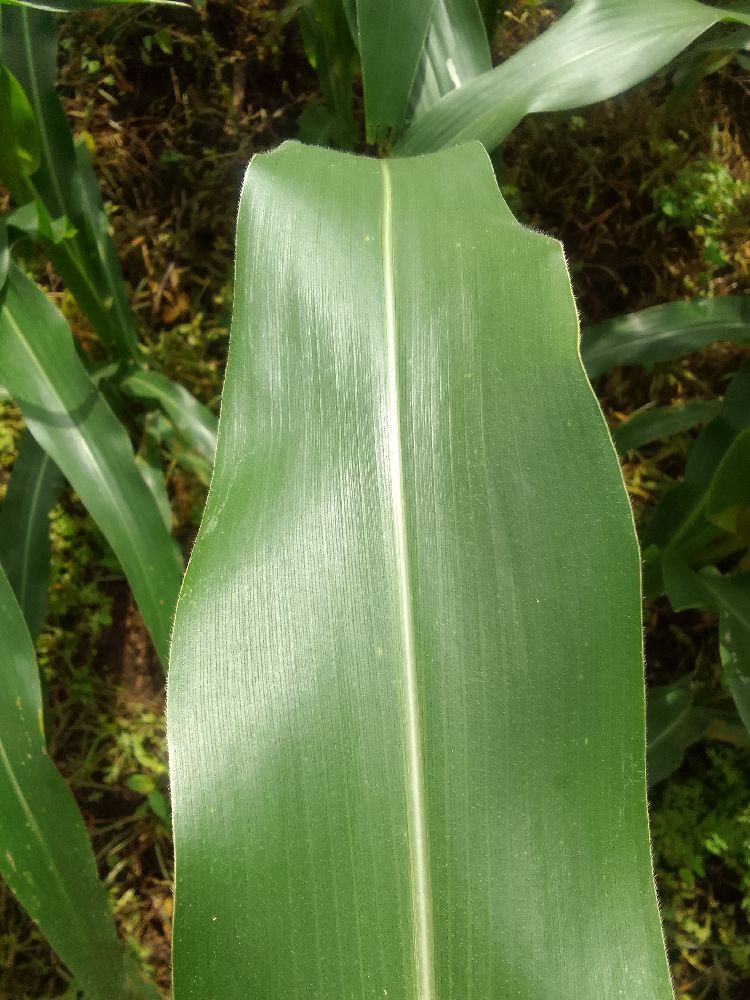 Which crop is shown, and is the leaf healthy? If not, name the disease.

maize, healthy
